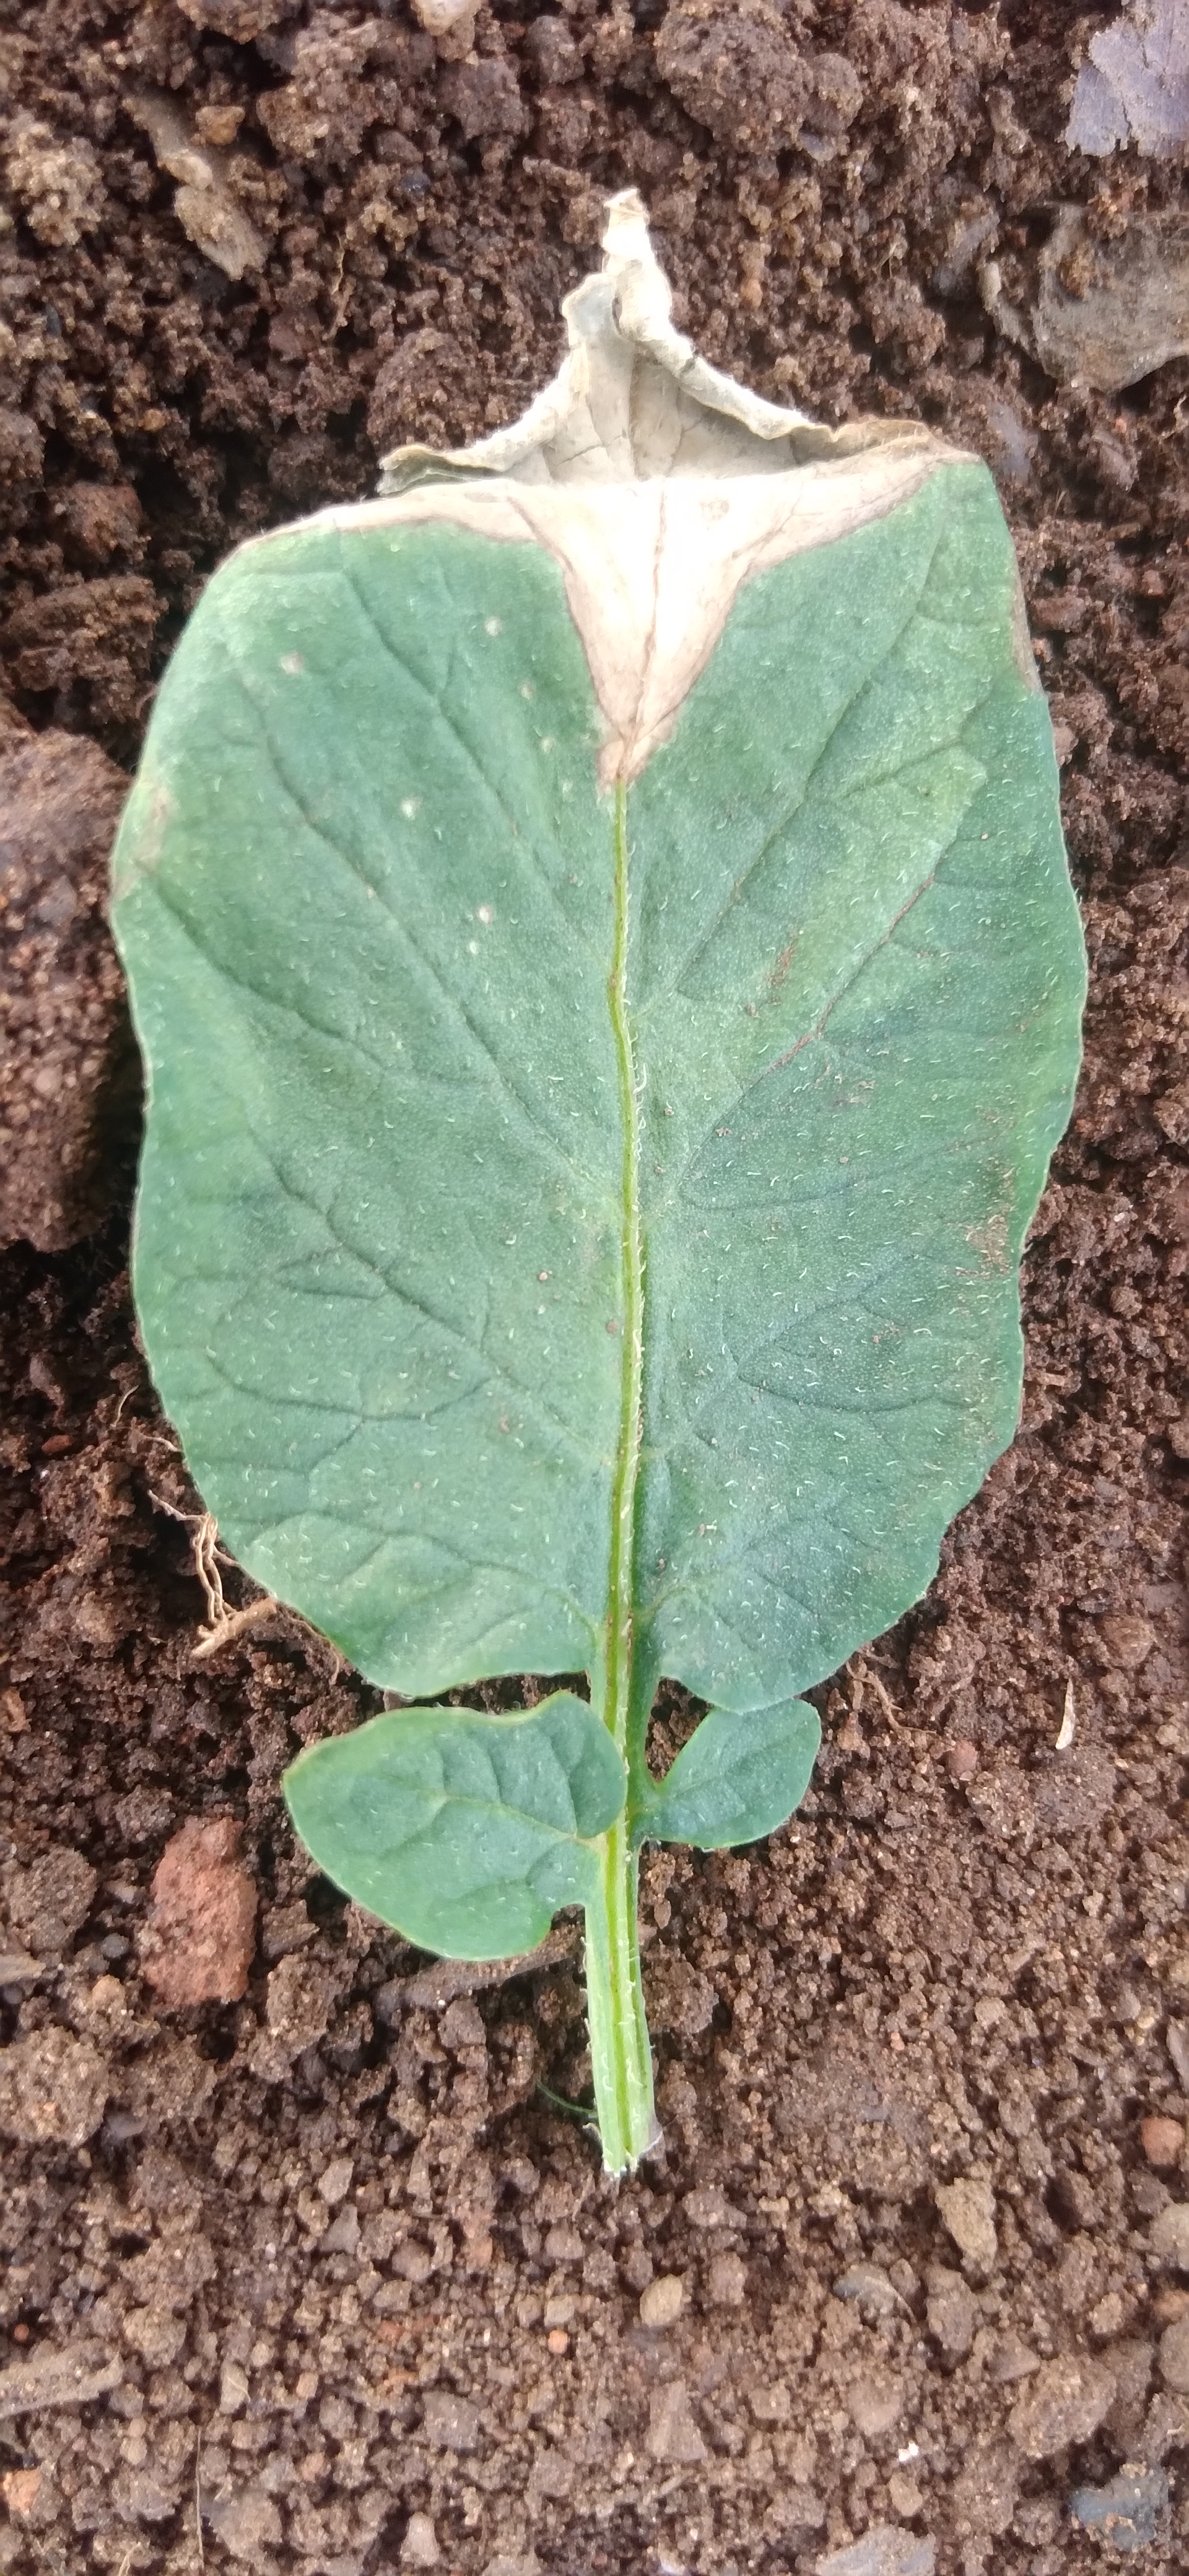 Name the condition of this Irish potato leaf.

early blight
